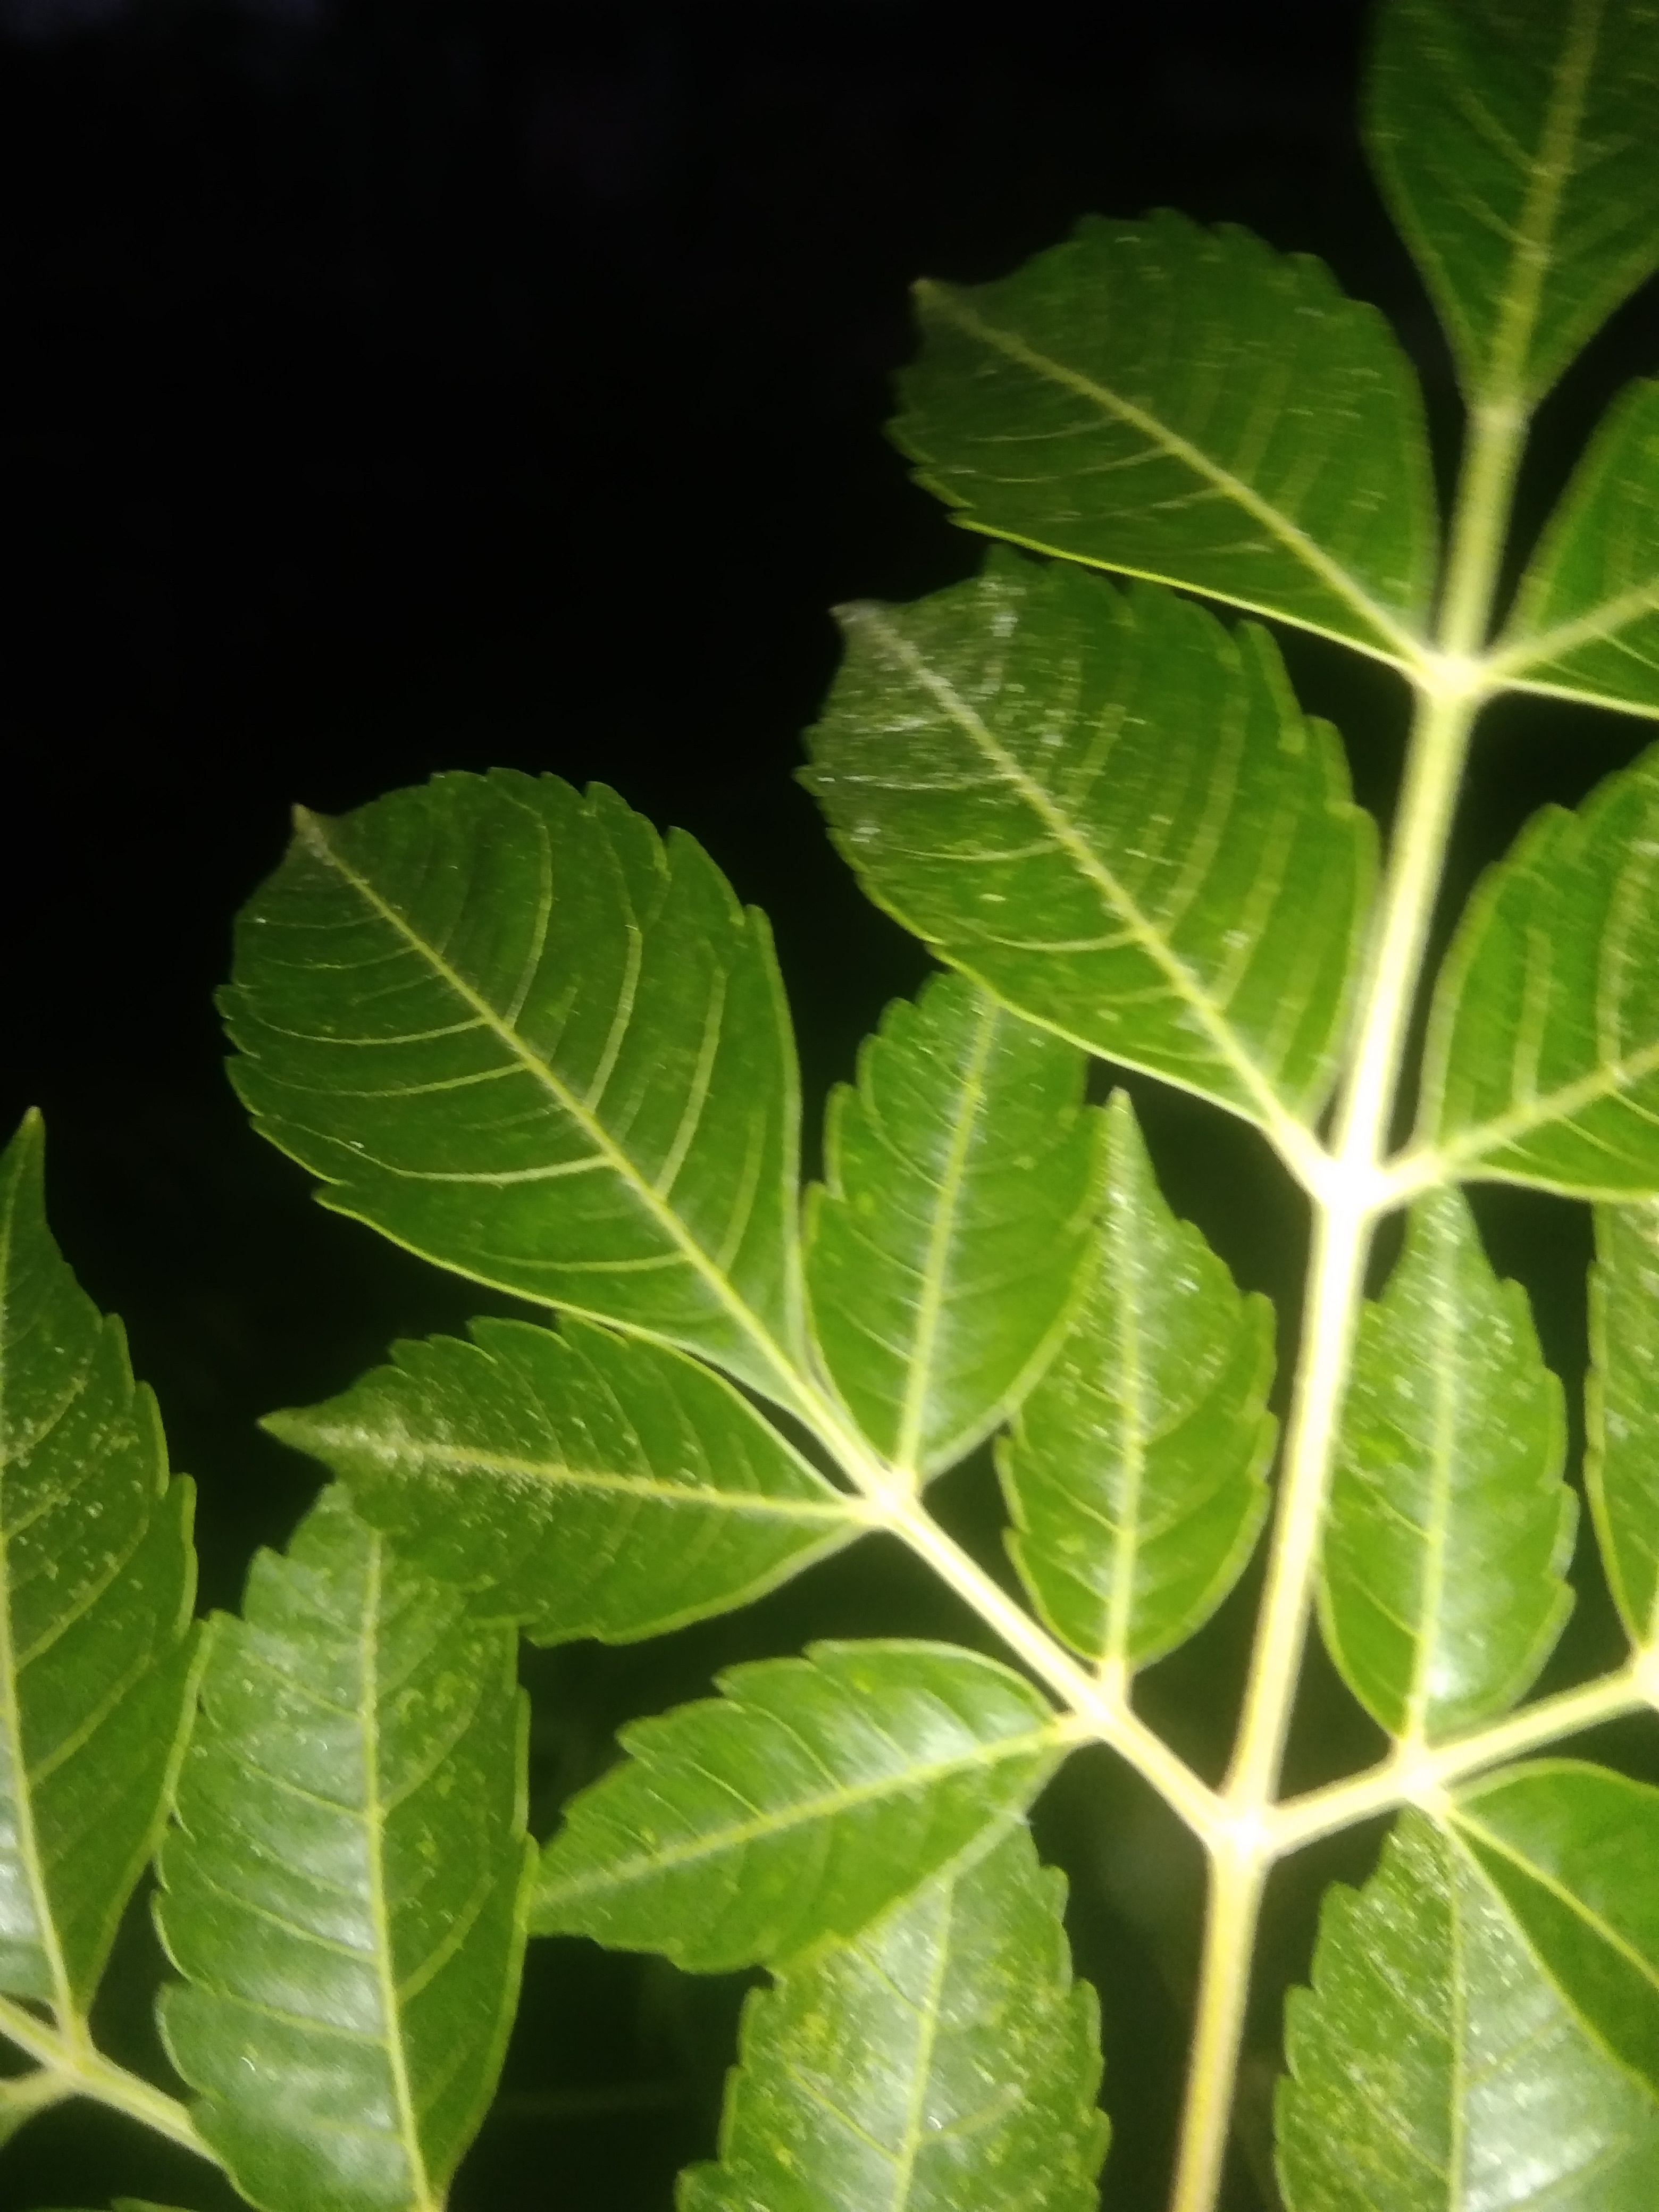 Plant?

neem
